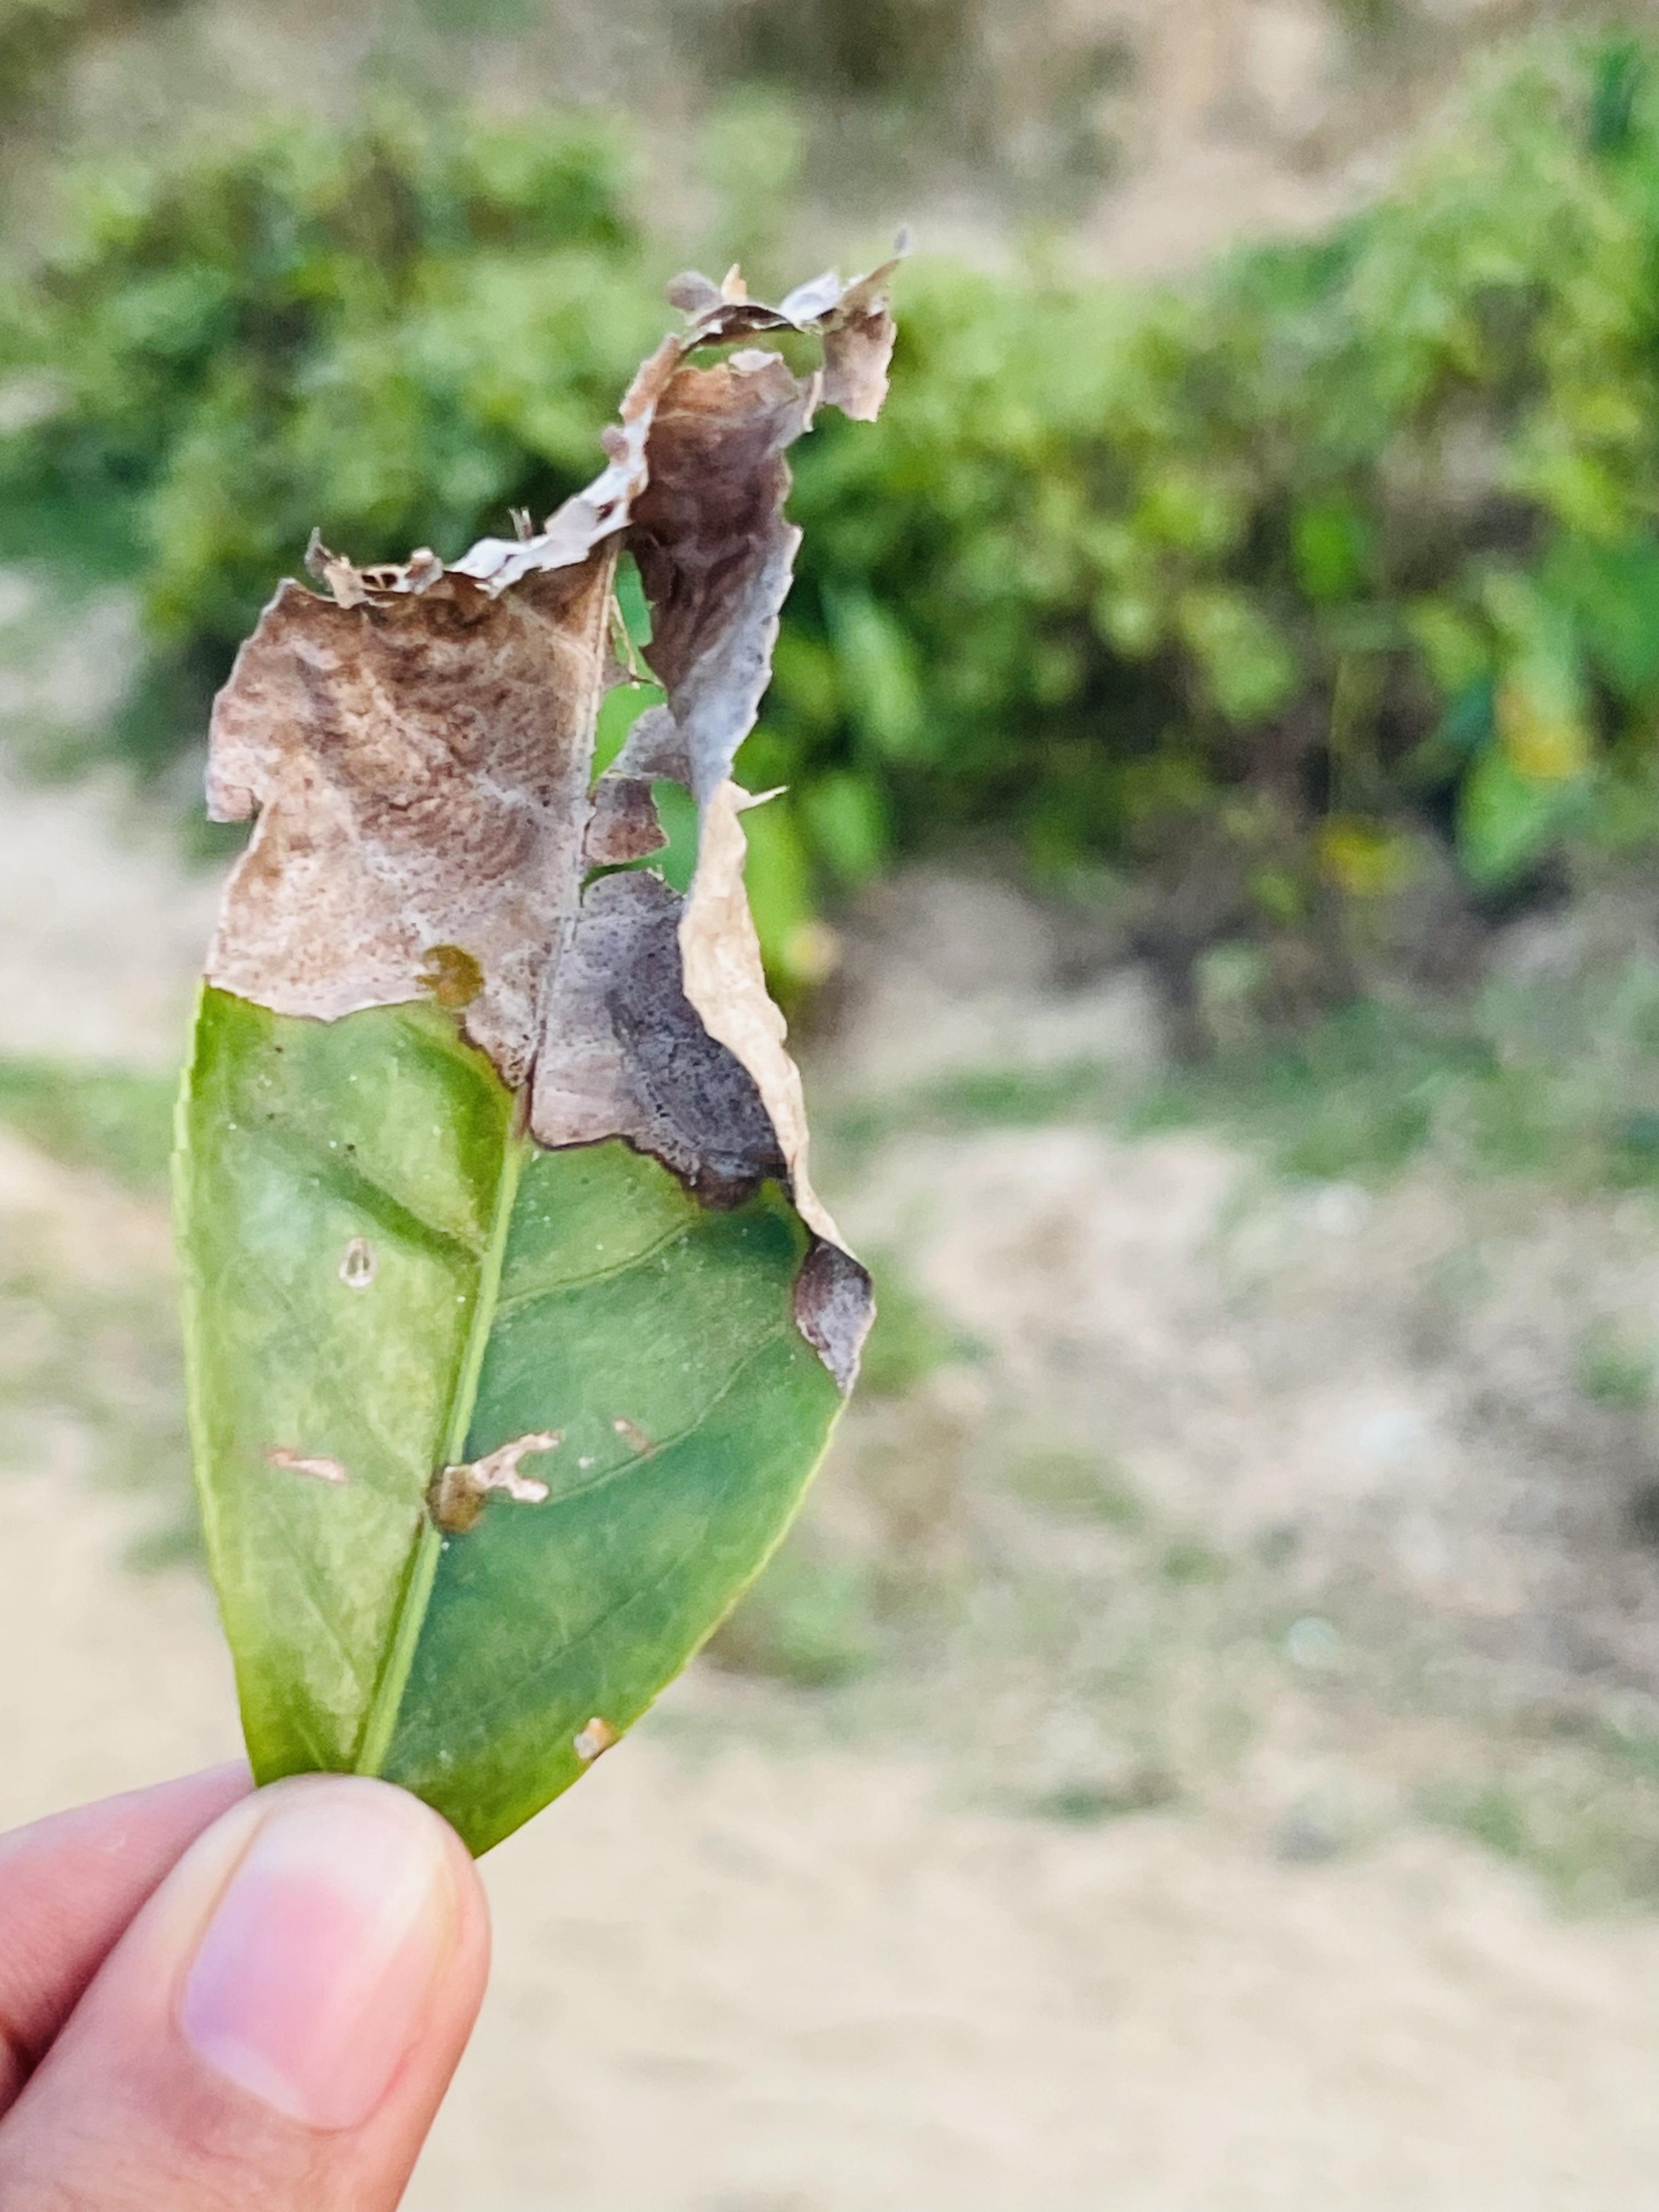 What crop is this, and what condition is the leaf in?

tea, blight
